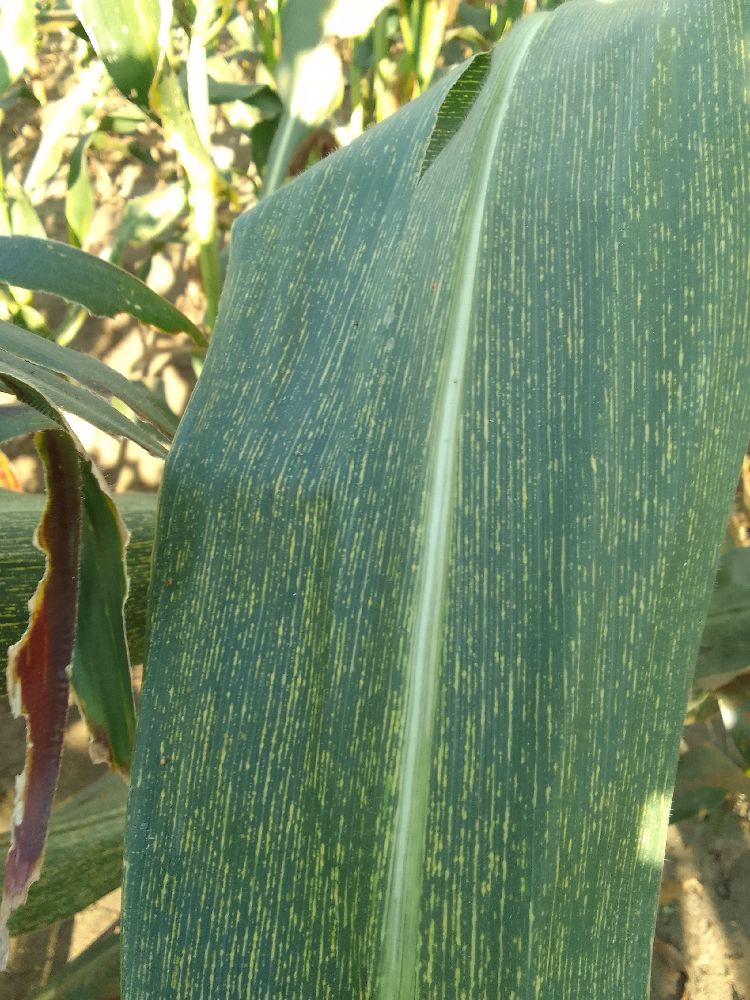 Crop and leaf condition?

maize, maize streak virus
